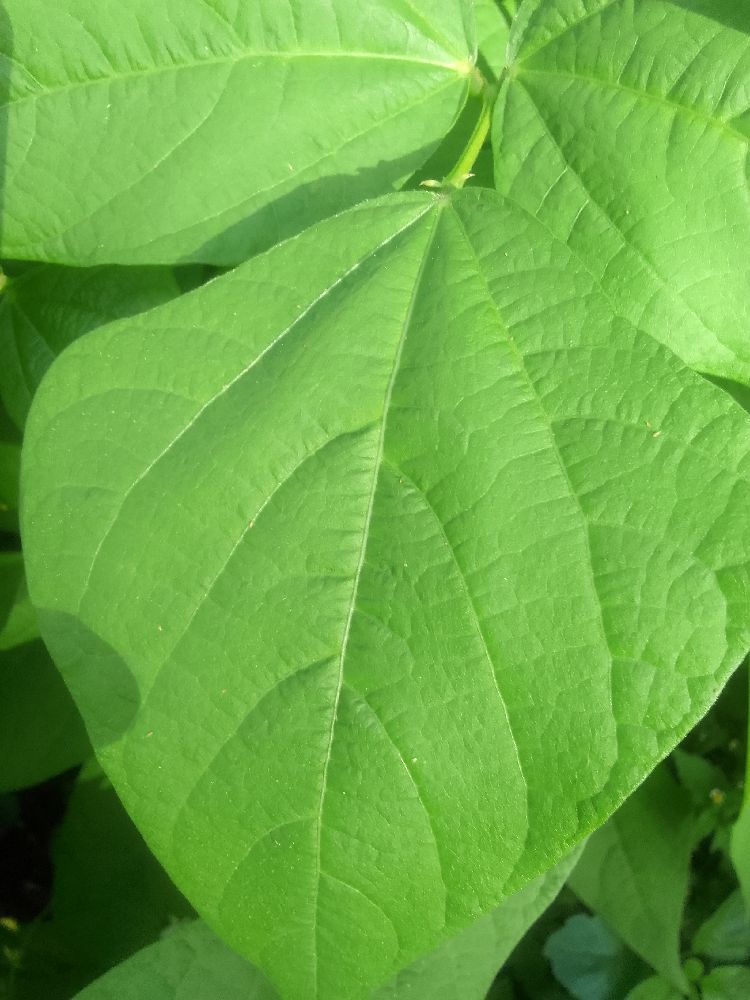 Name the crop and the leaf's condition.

common bean, healthy
